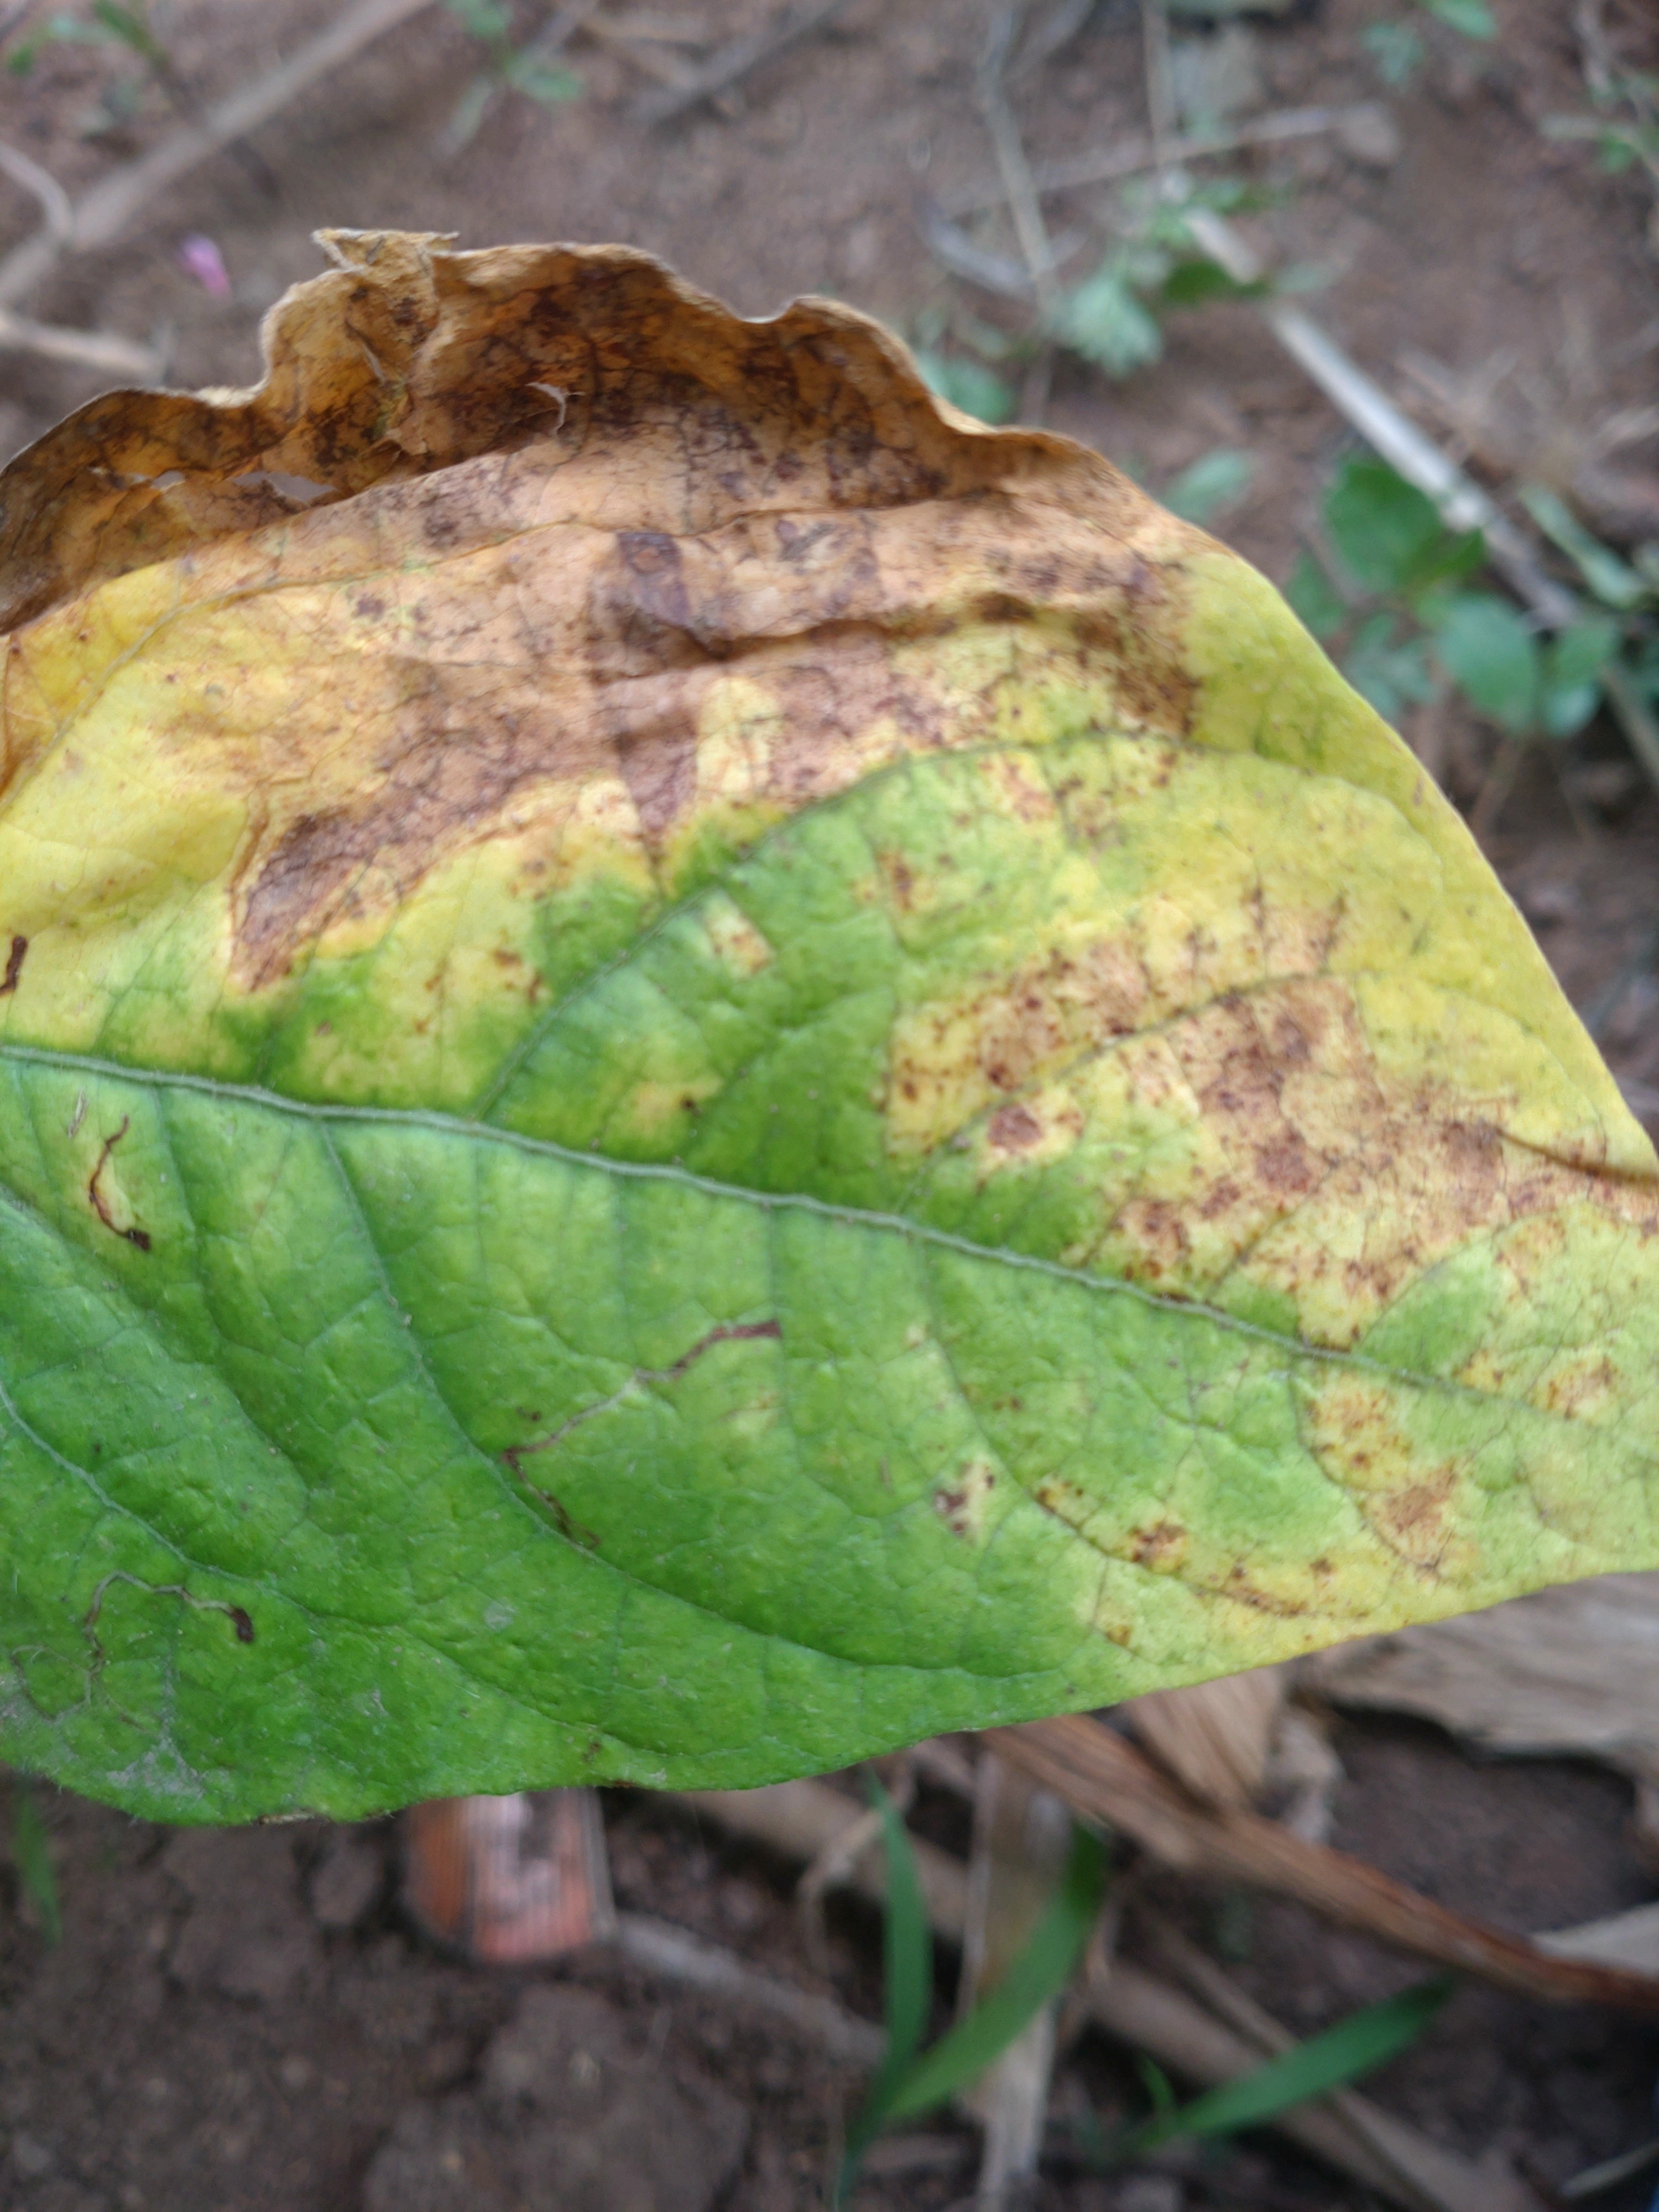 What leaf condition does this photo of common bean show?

rust
